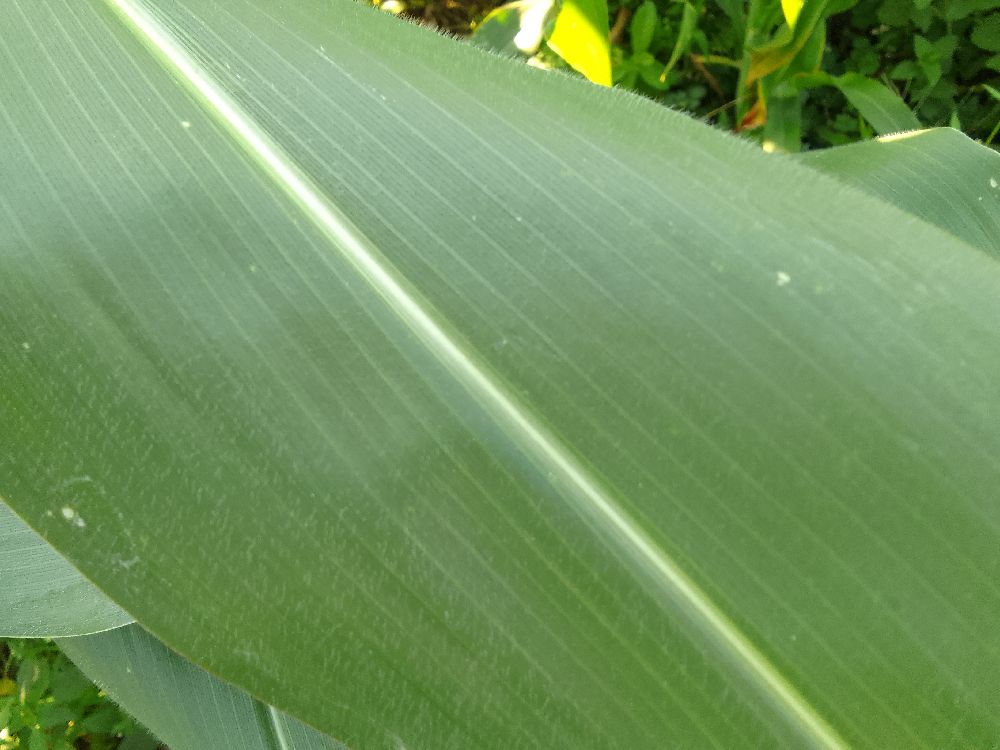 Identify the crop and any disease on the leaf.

maize, healthy
